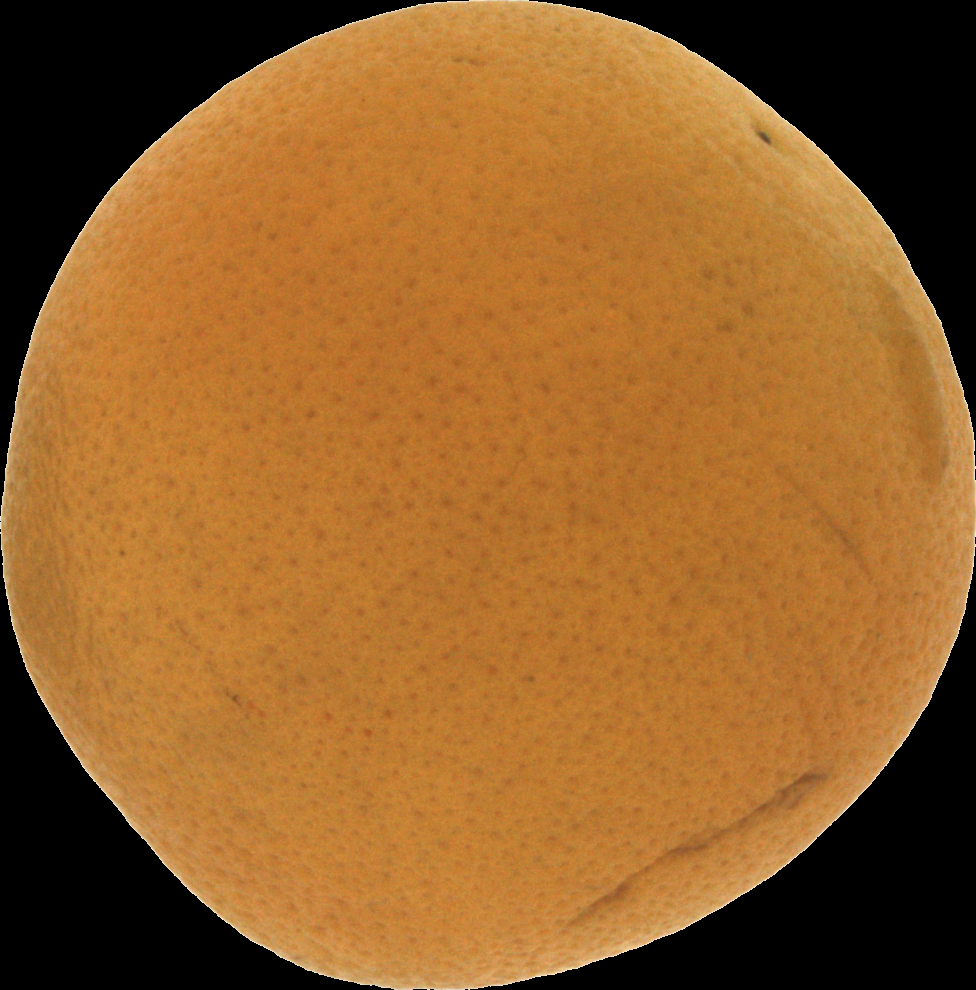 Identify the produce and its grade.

orange, bad
